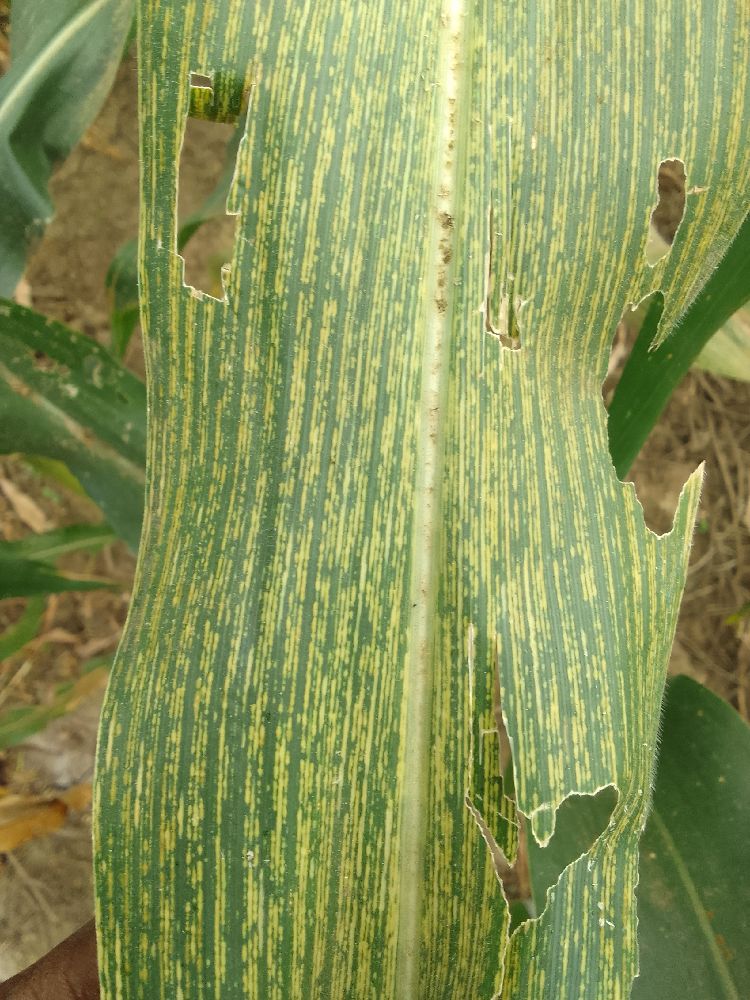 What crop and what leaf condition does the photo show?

maize, maize streak virus
